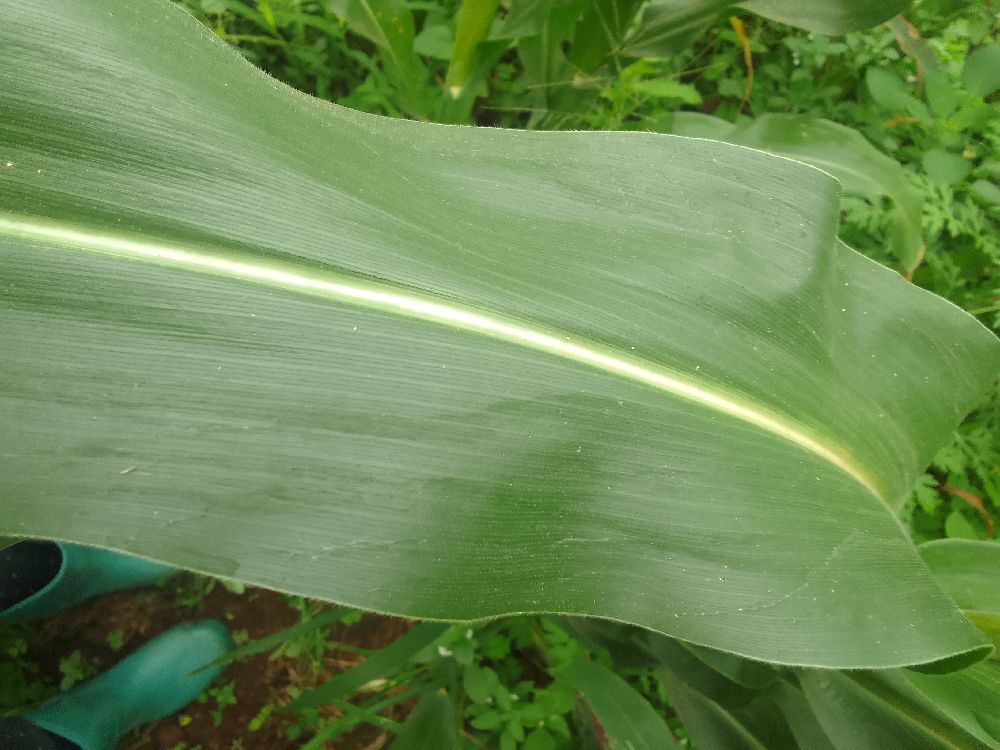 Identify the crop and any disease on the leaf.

maize, healthy
